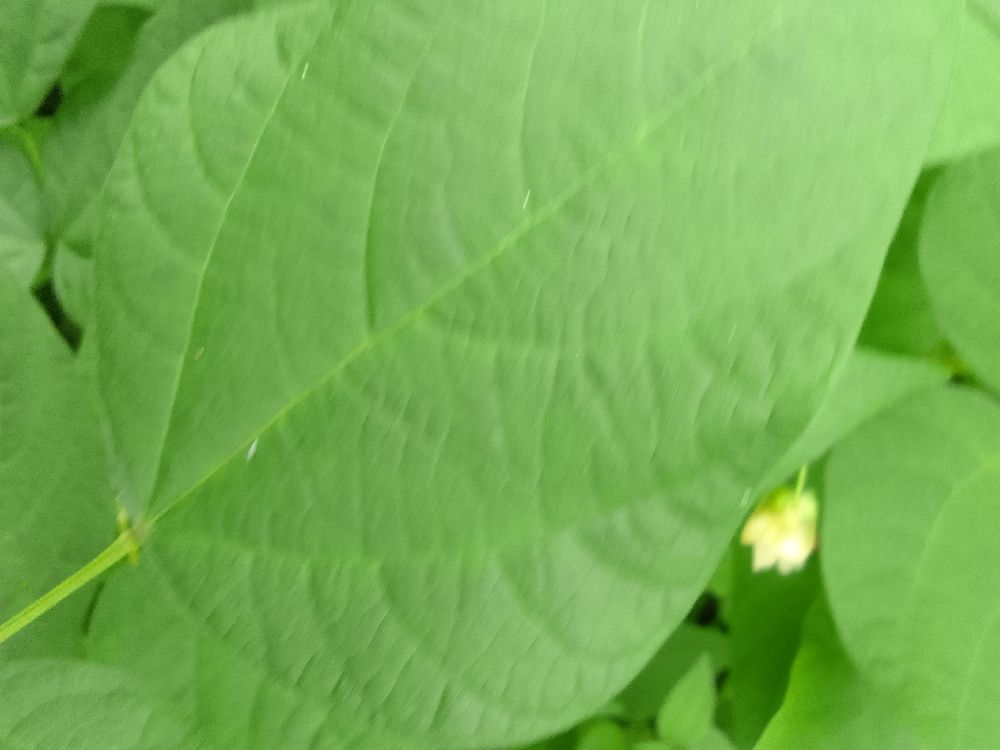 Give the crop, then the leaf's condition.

common bean, healthy
